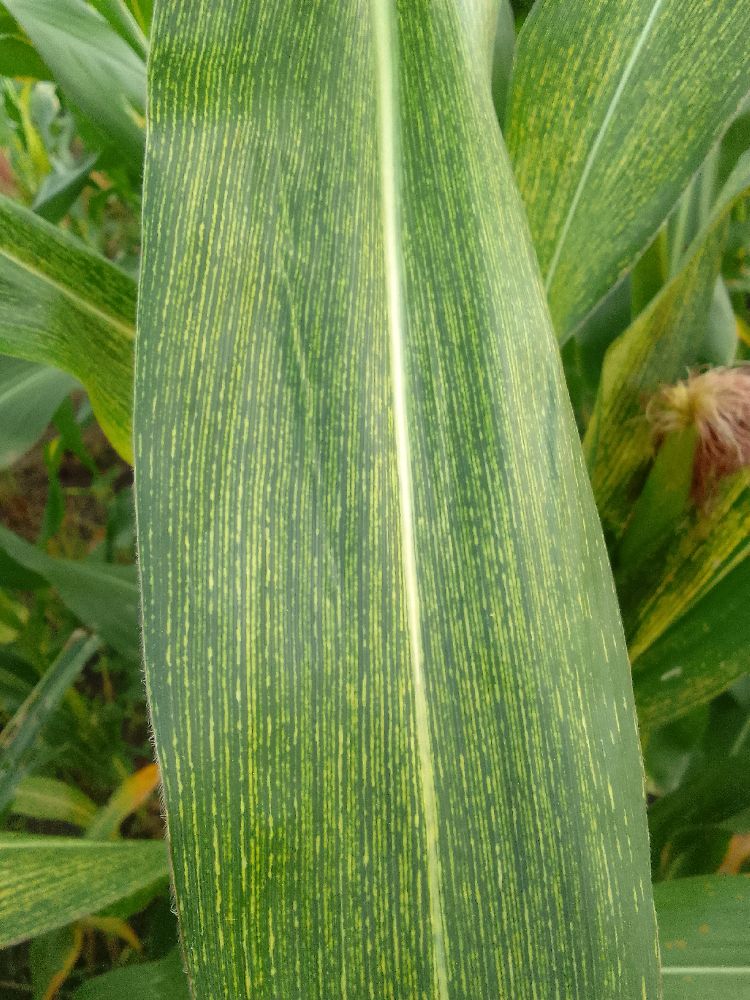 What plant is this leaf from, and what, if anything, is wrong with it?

maize, maize streak virus
